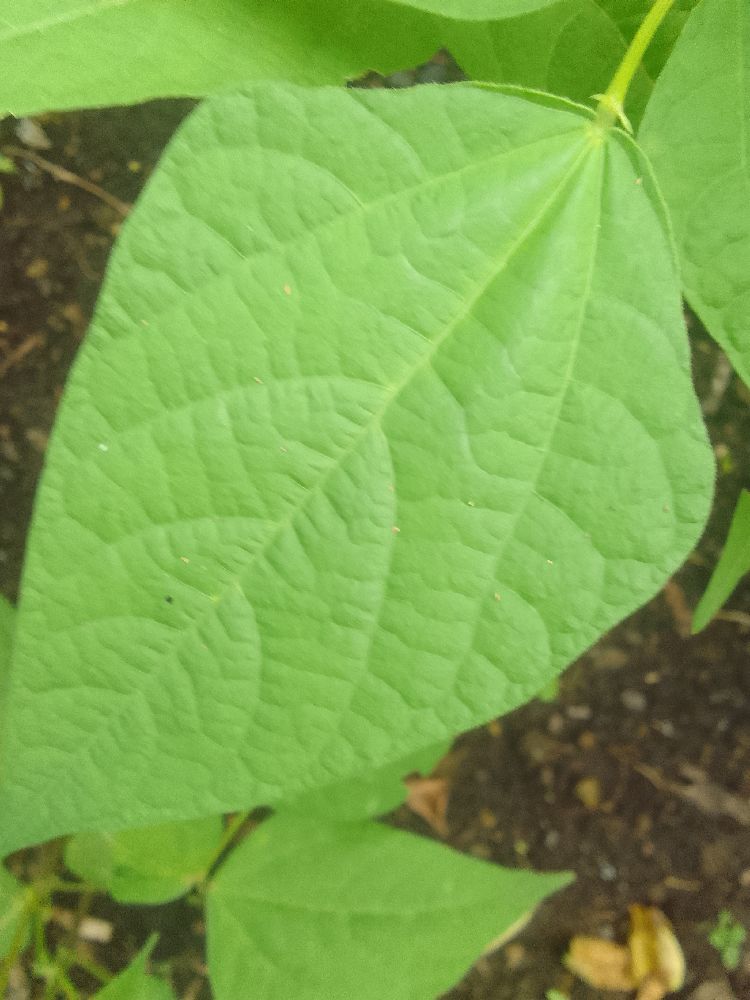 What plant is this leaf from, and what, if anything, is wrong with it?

common bean, healthy
